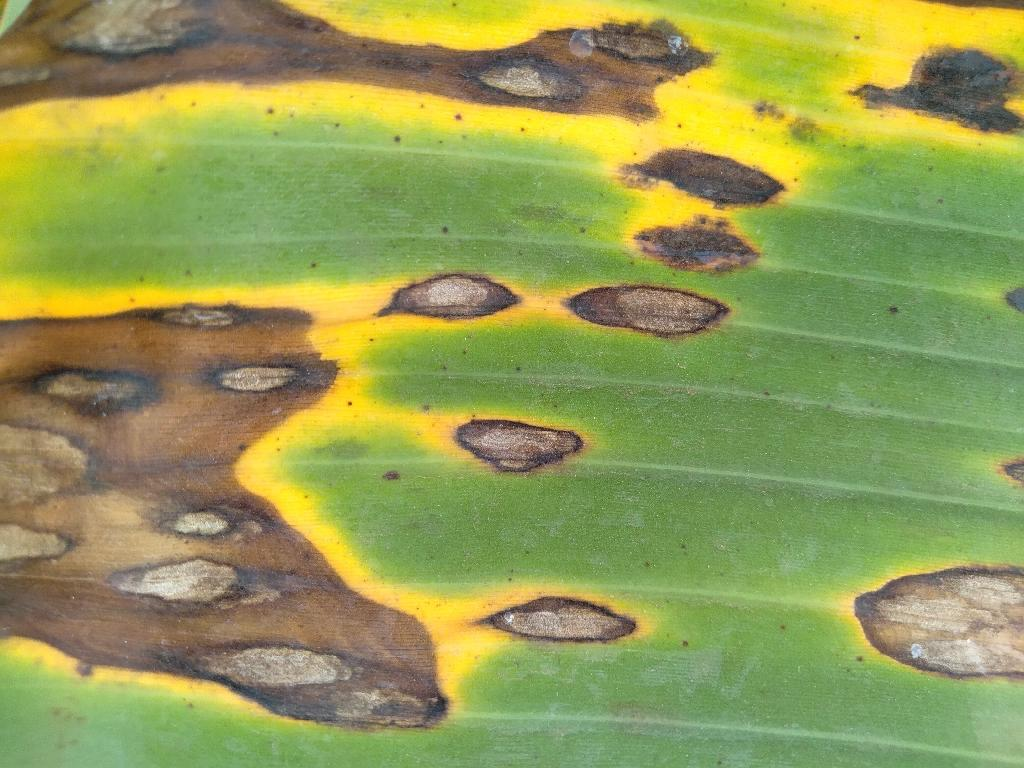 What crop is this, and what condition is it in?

banana, black sigatoka
